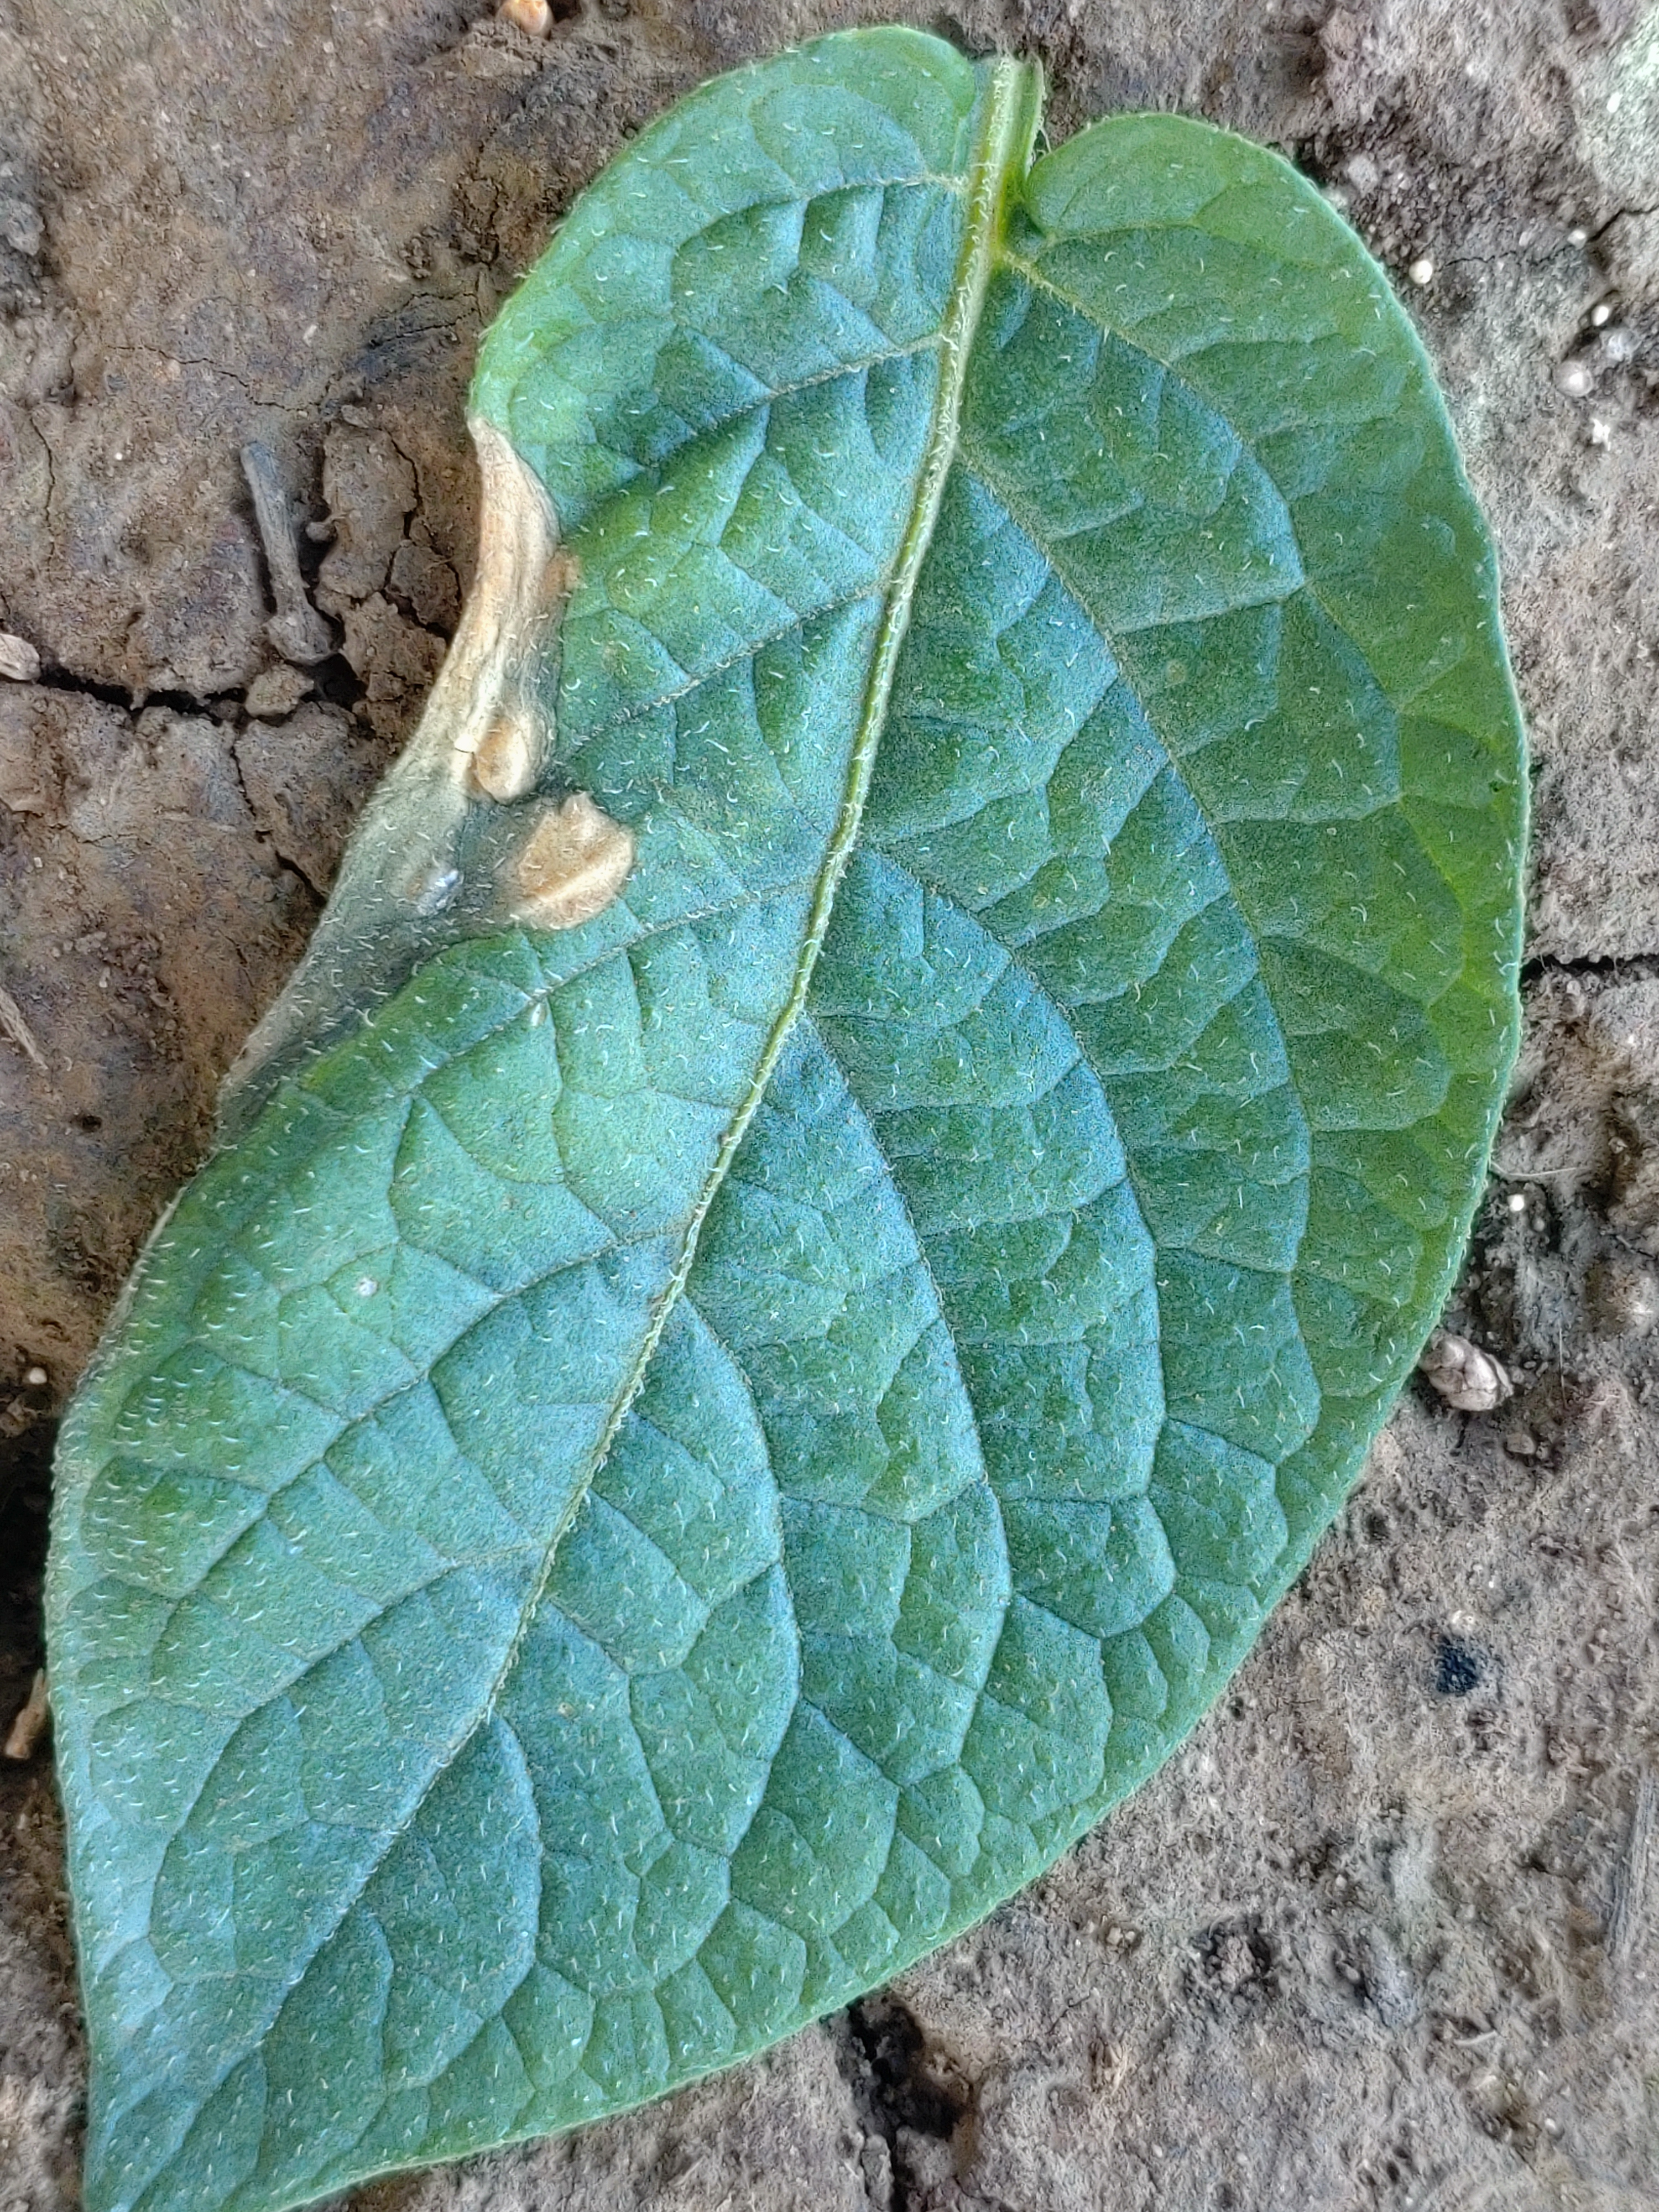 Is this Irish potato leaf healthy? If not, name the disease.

early blight
